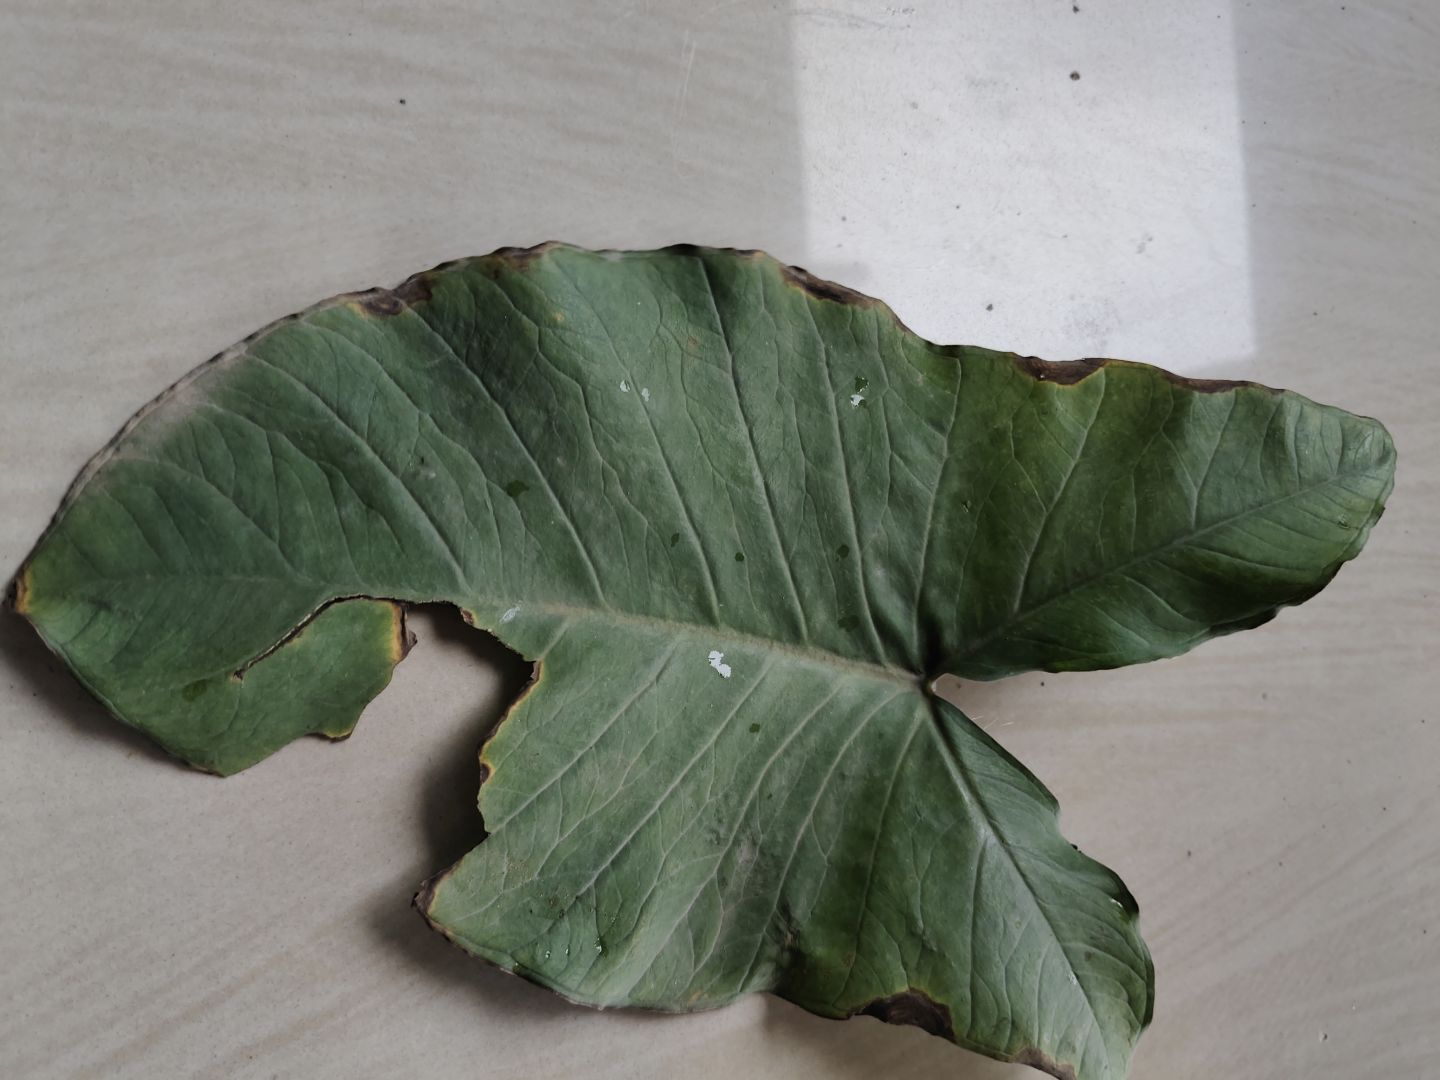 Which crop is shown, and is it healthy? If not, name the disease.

taro, leaf blight
